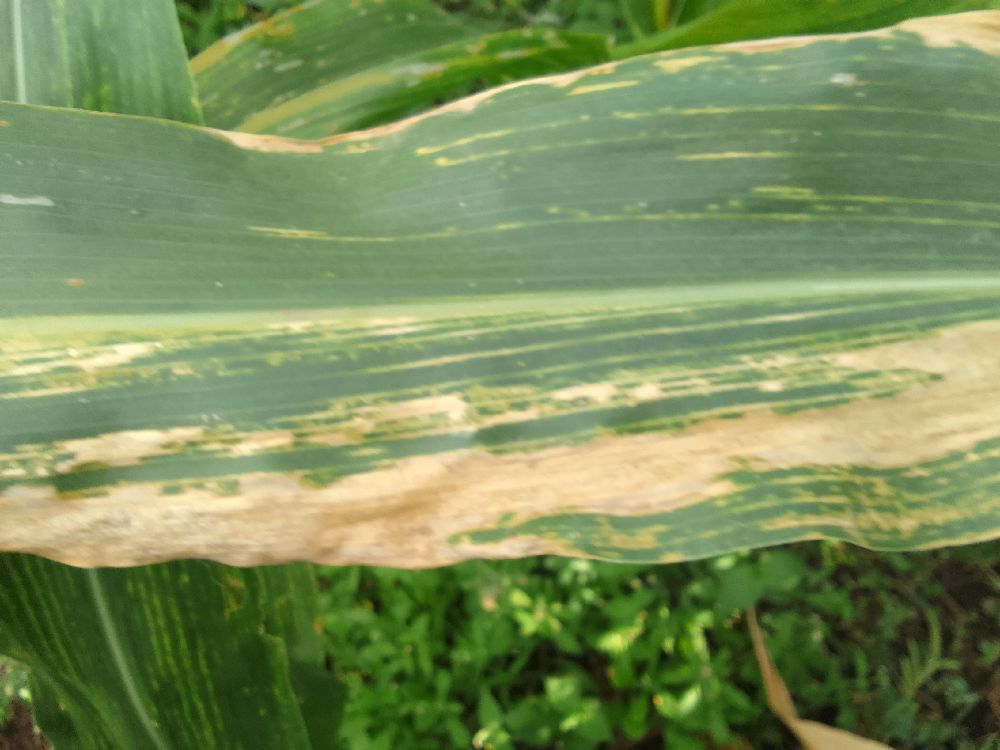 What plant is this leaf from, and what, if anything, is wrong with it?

maize, maize lethal necrosis
